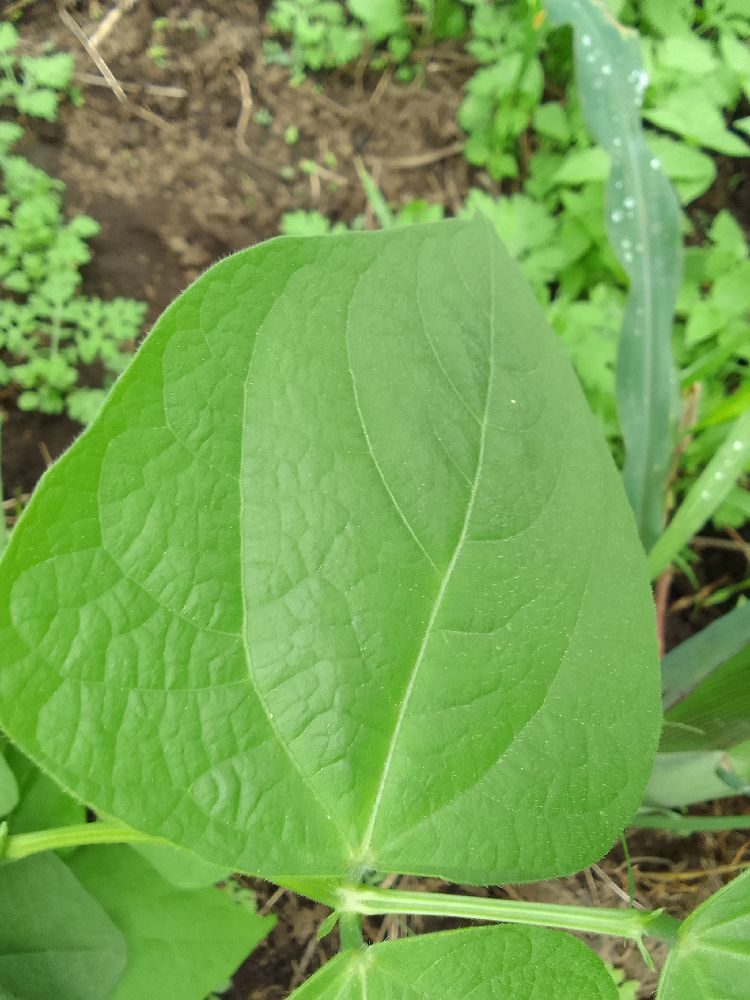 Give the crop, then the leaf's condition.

common bean, healthy
